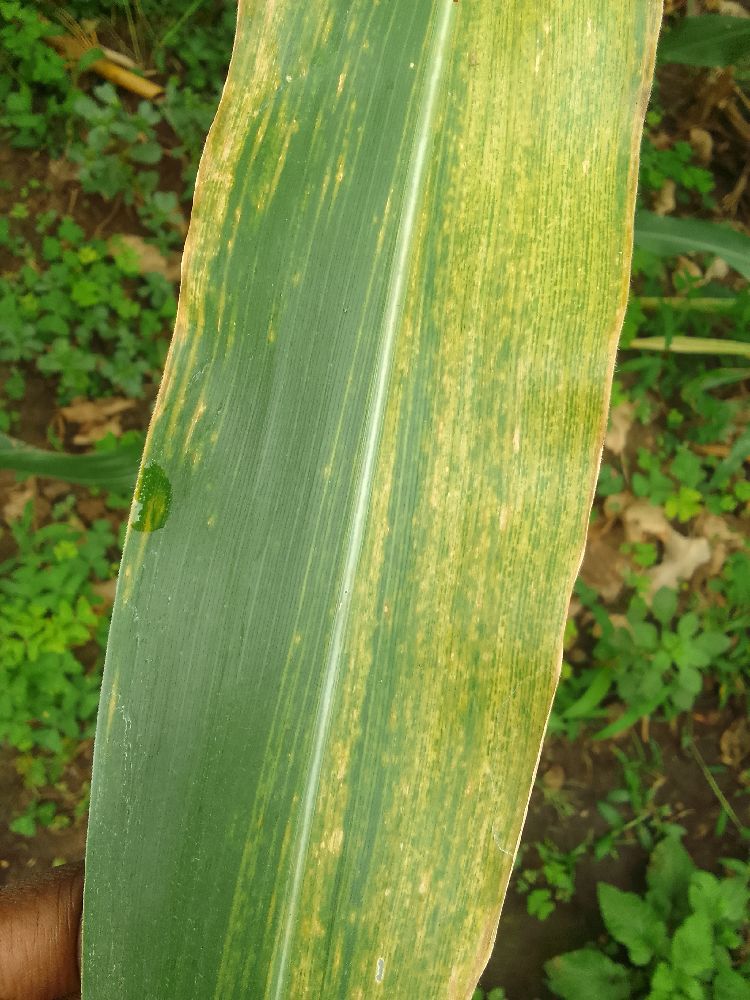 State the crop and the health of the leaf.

maize, maize lethal necrosis
